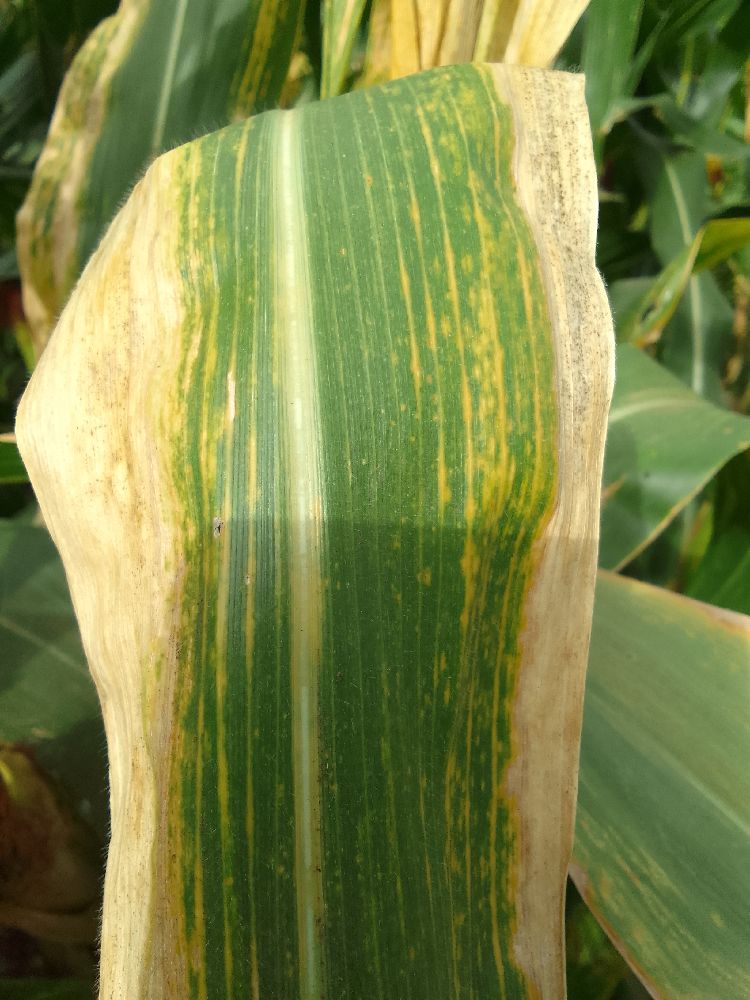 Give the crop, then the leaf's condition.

maize, maize lethal necrosis
